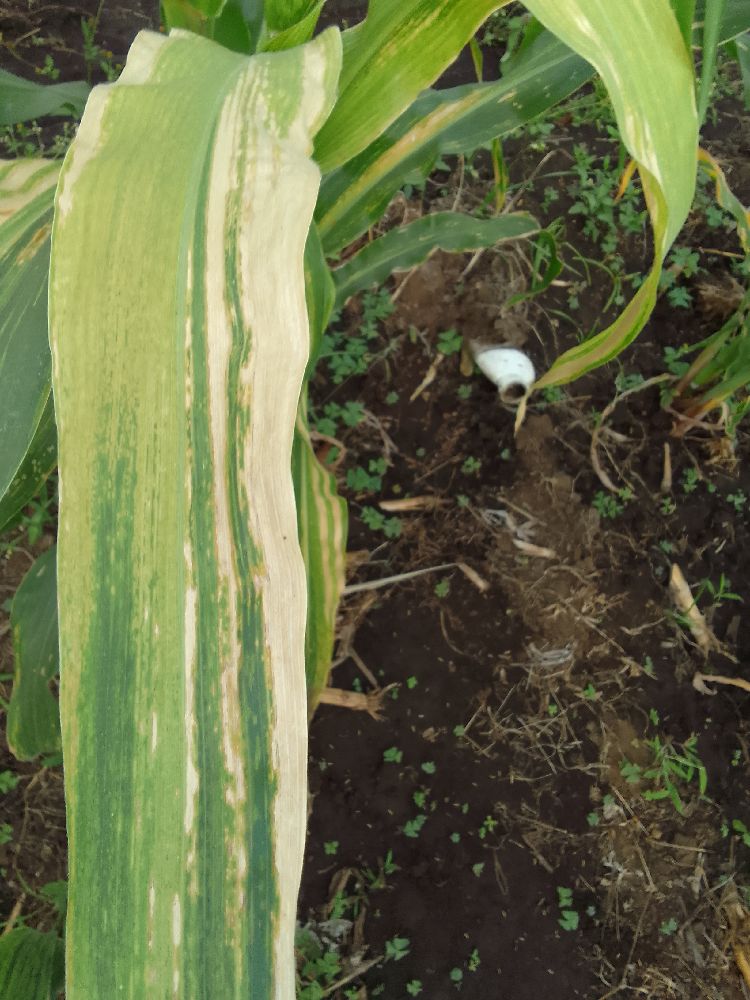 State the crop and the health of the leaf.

maize, maize lethal necrosis
